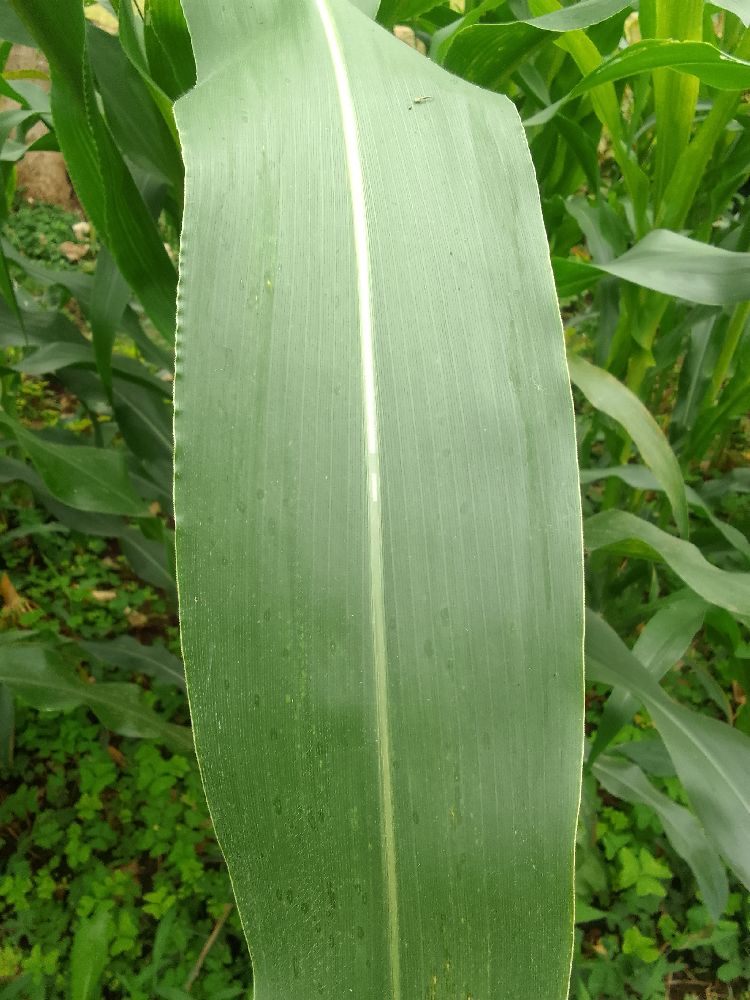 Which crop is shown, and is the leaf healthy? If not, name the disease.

maize, healthy
